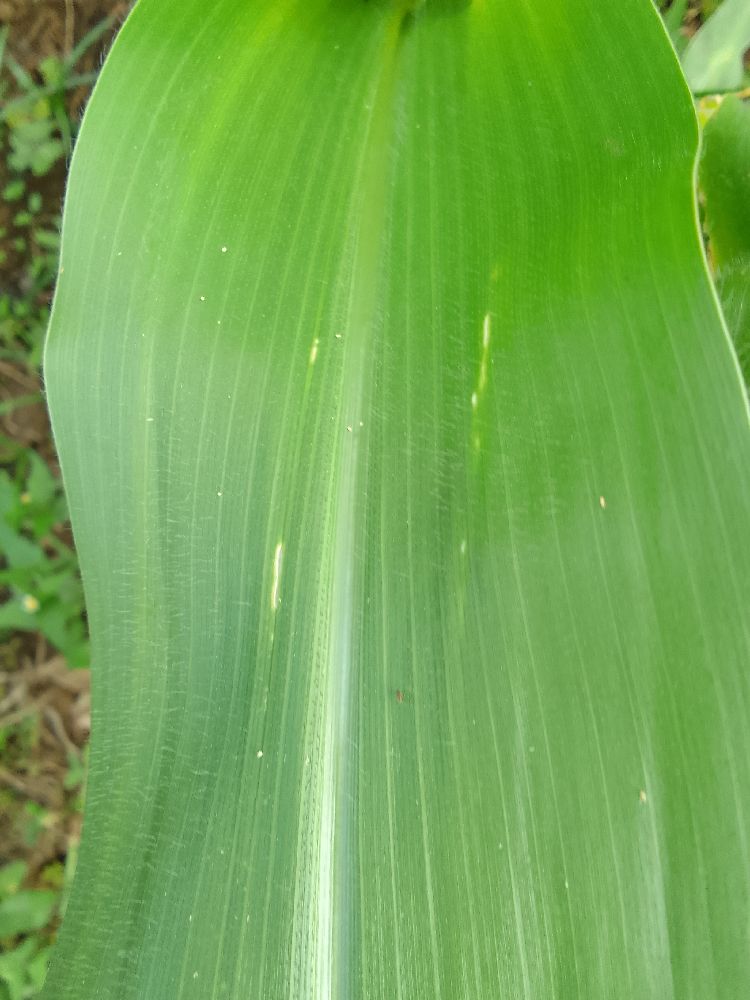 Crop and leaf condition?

maize, healthy
